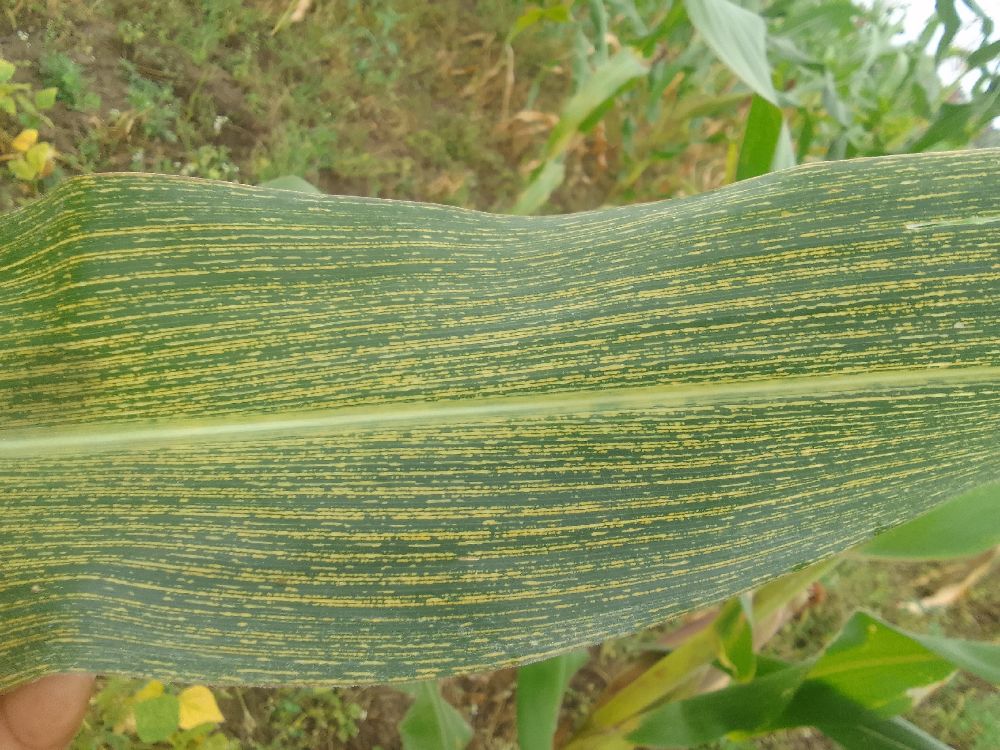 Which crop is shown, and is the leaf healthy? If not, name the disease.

maize, maize streak virus
